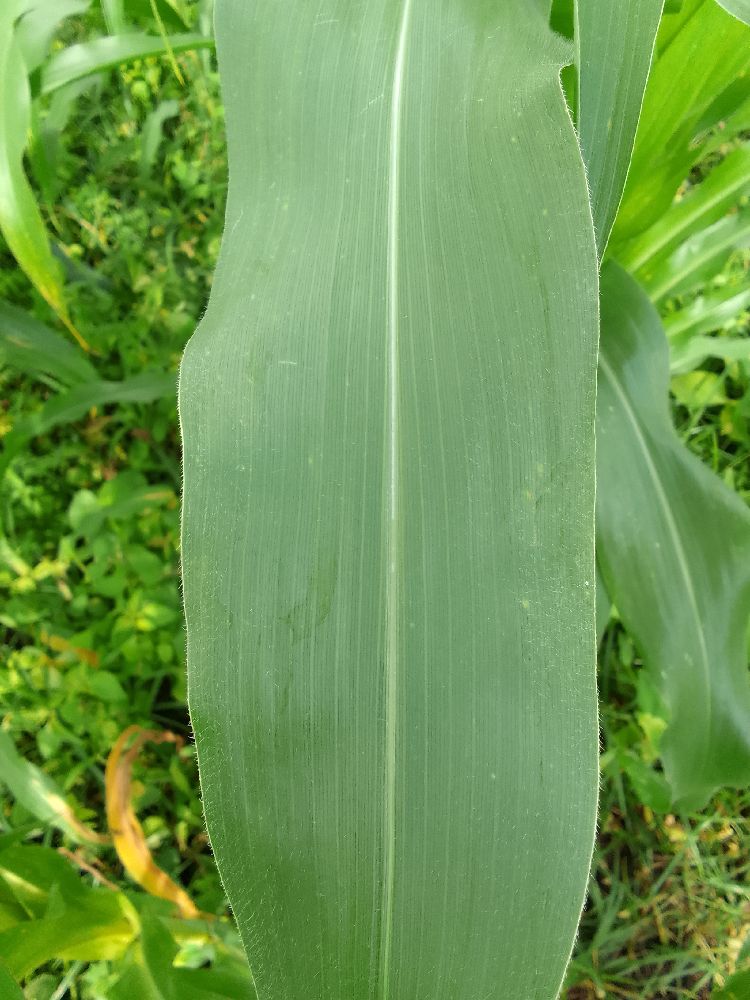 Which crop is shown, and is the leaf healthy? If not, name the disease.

maize, healthy
